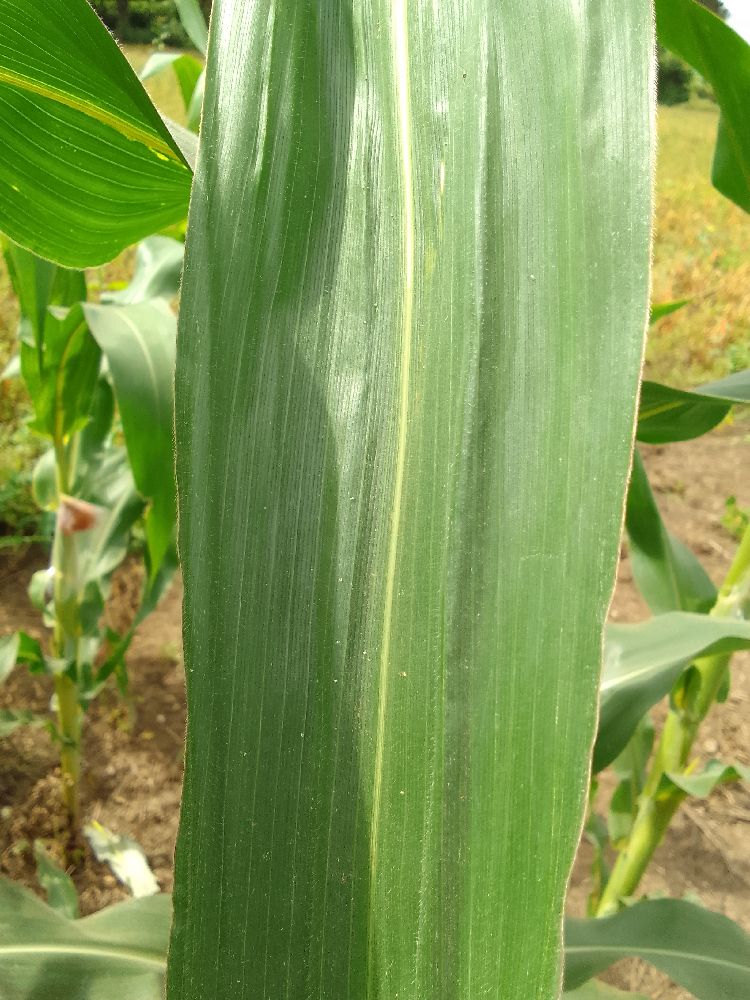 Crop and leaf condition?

maize, healthy
